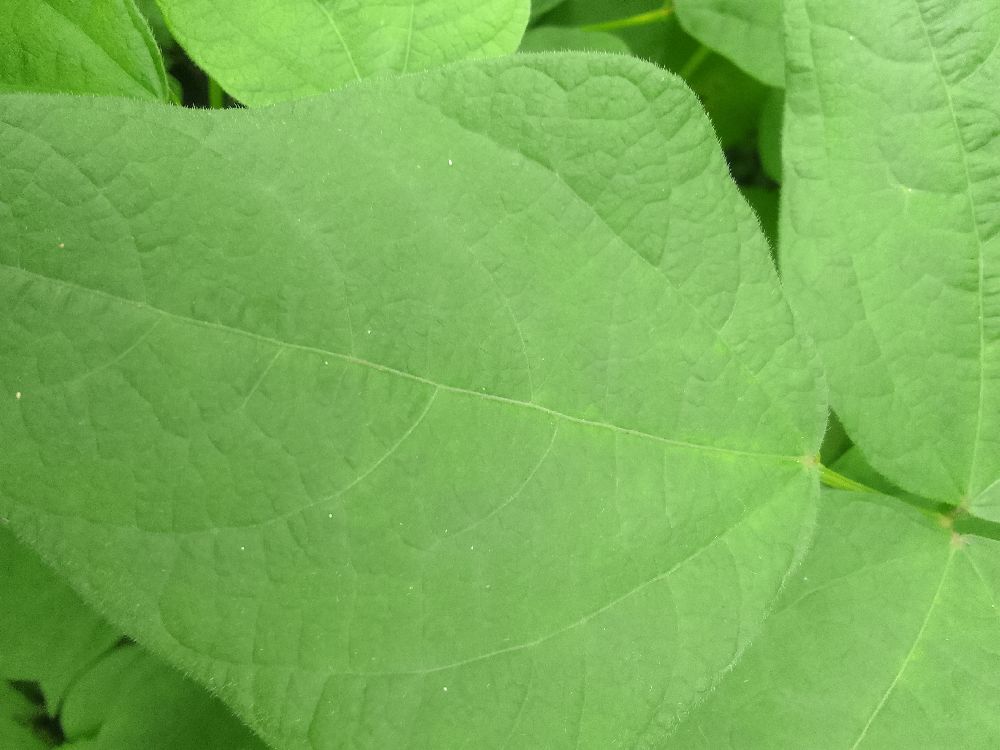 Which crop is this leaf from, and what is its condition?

common bean, healthy
